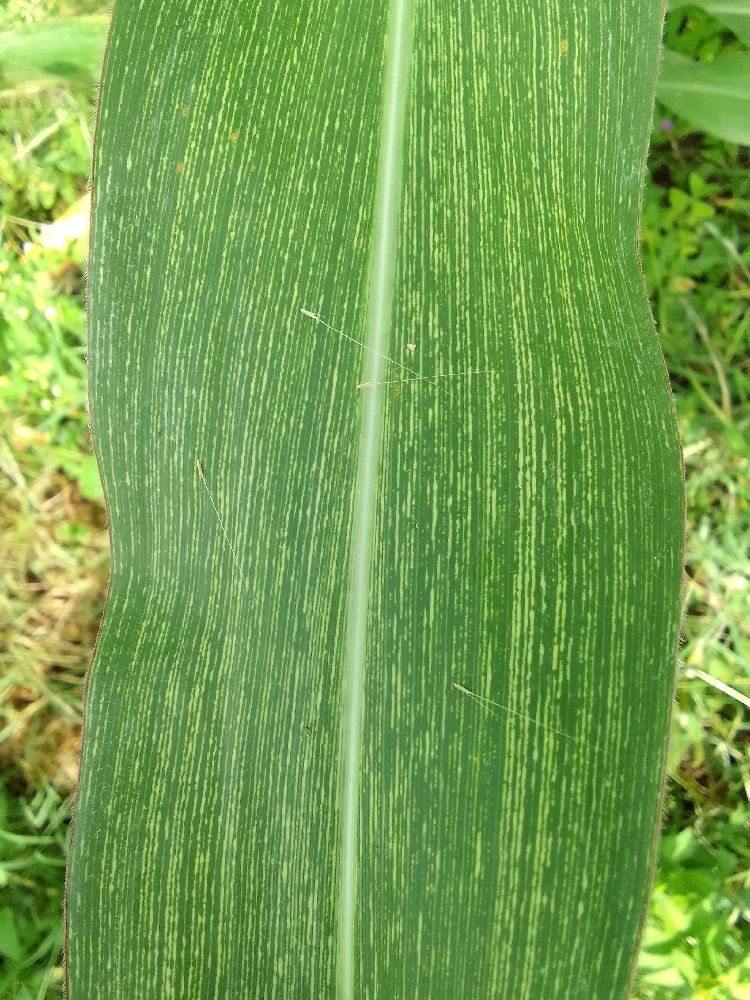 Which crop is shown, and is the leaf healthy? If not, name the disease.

maize, maize streak virus
